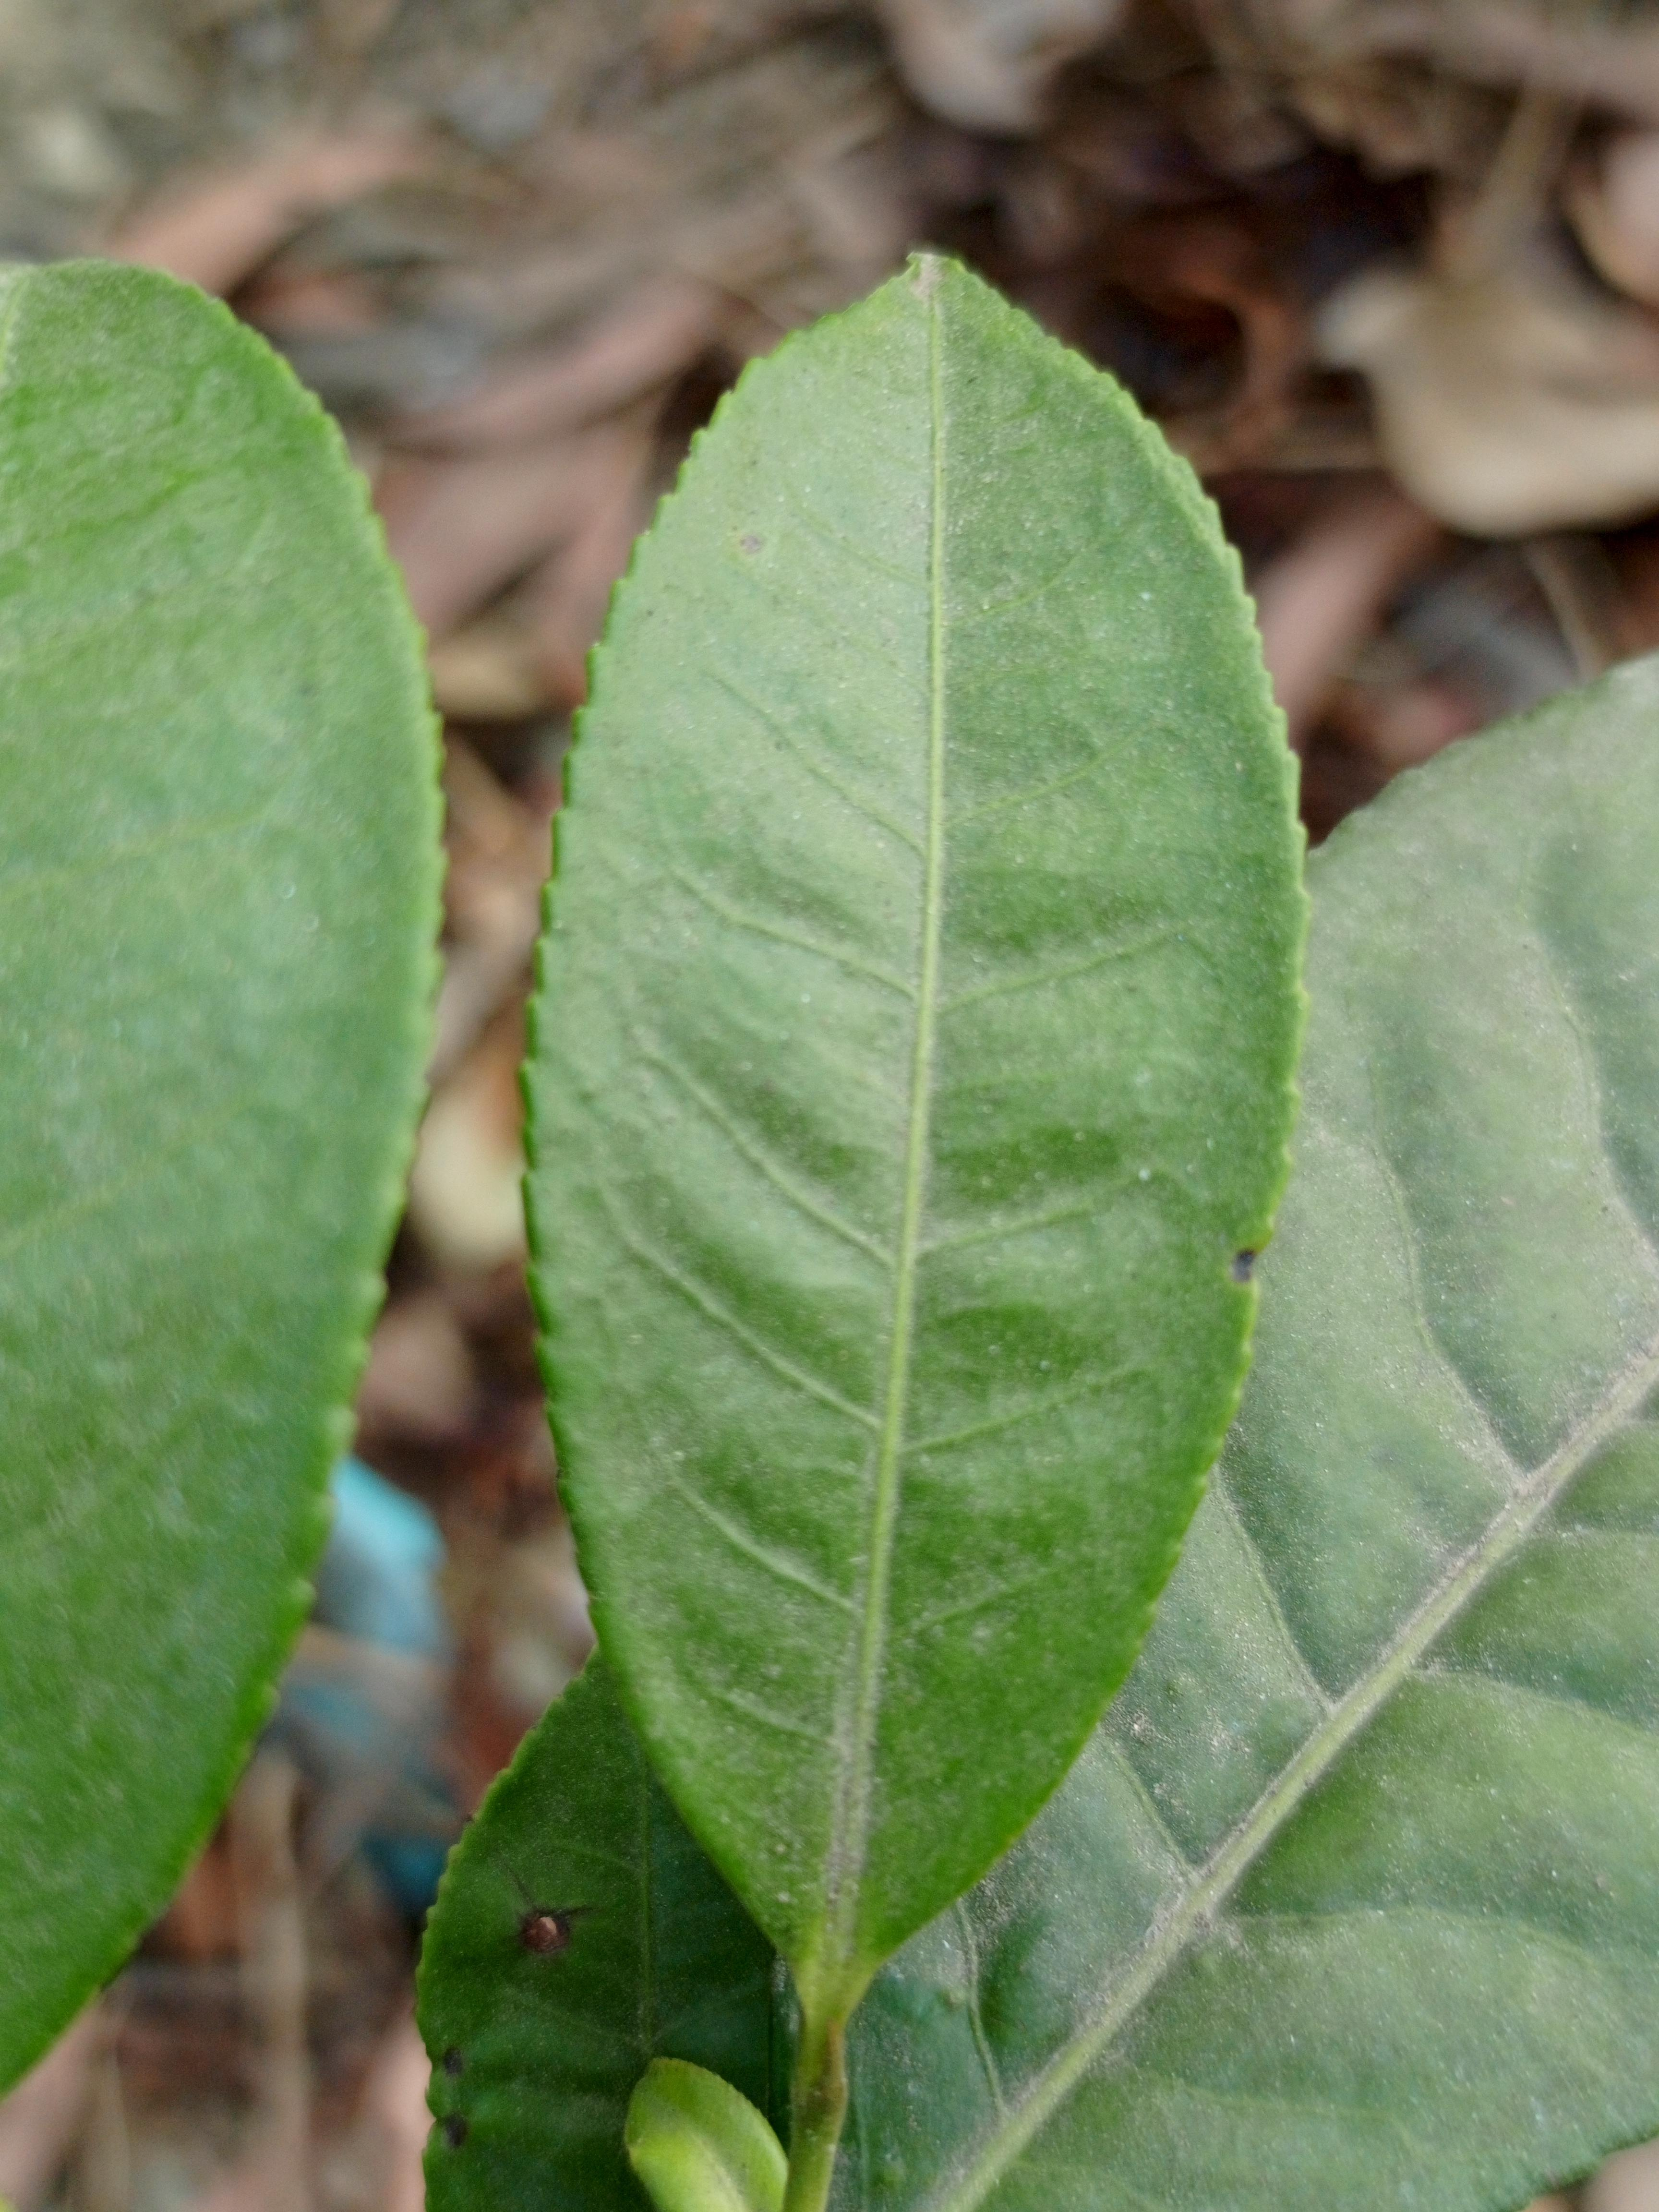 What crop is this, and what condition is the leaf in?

tea, healthy leaf
